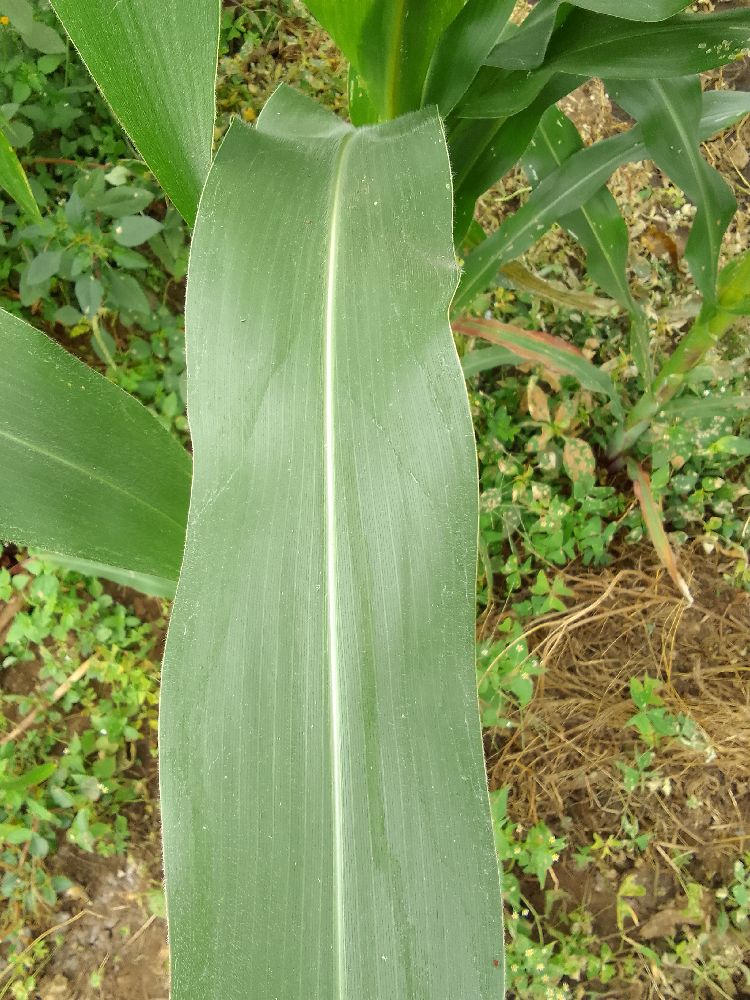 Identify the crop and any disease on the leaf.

maize, healthy
